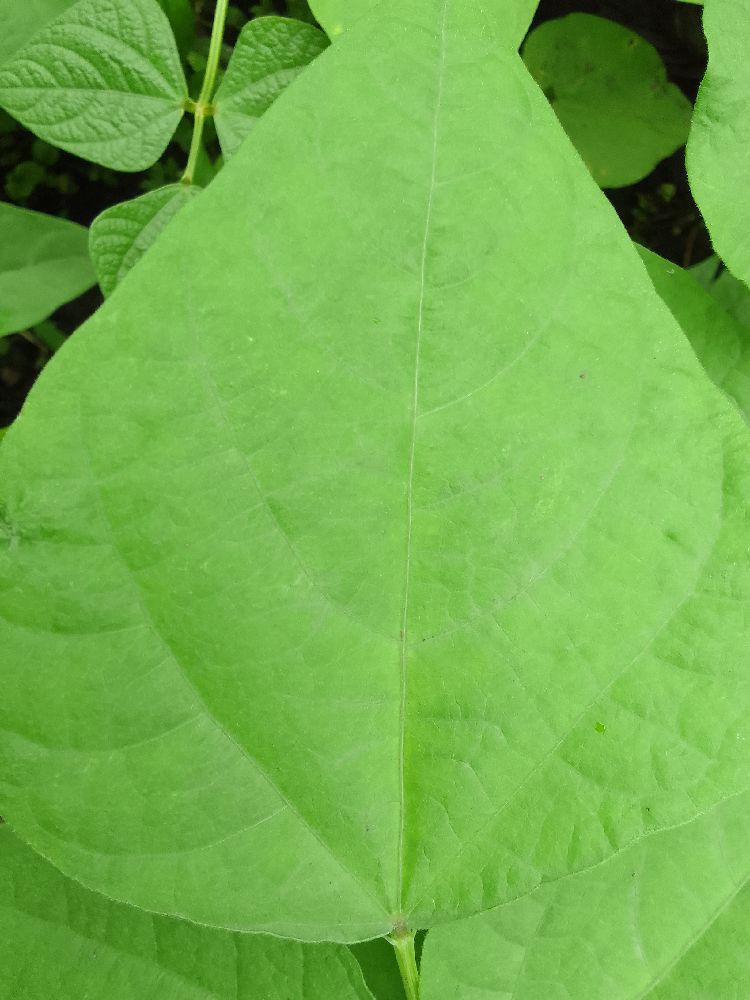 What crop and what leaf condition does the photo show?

maize, healthy
